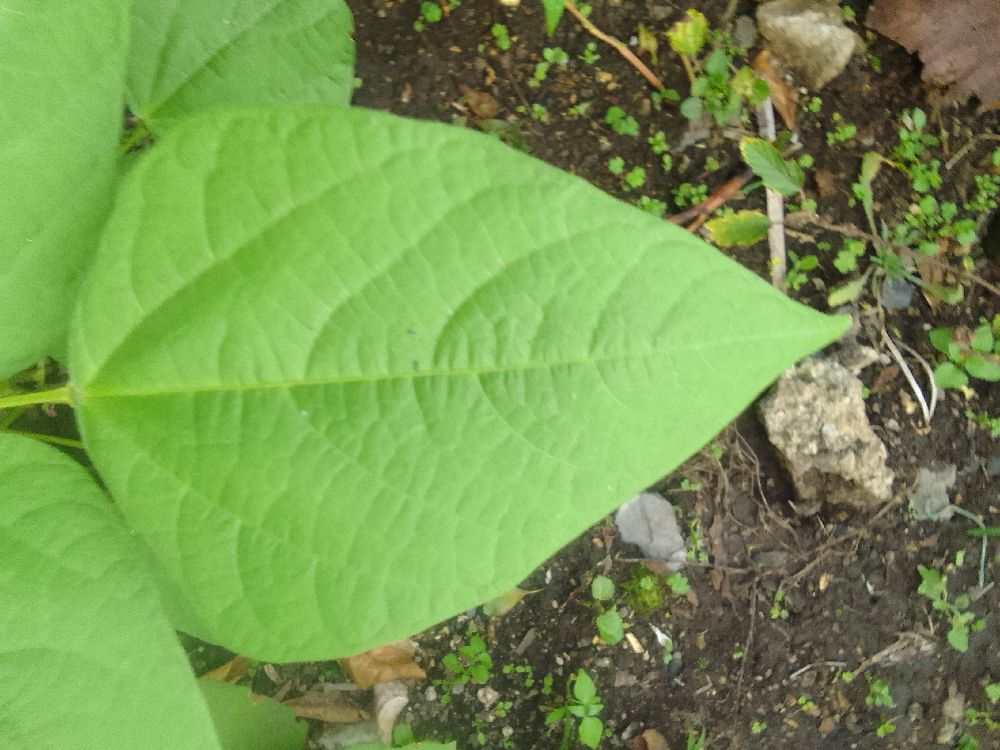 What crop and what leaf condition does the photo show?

common bean, healthy
